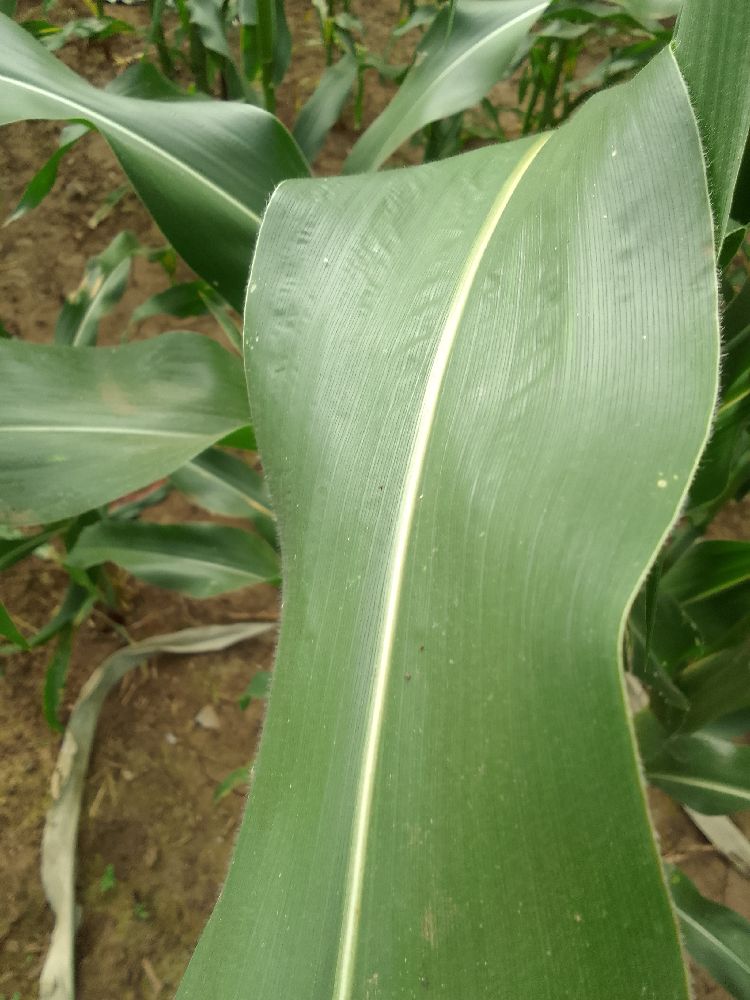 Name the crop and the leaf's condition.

maize, healthy
